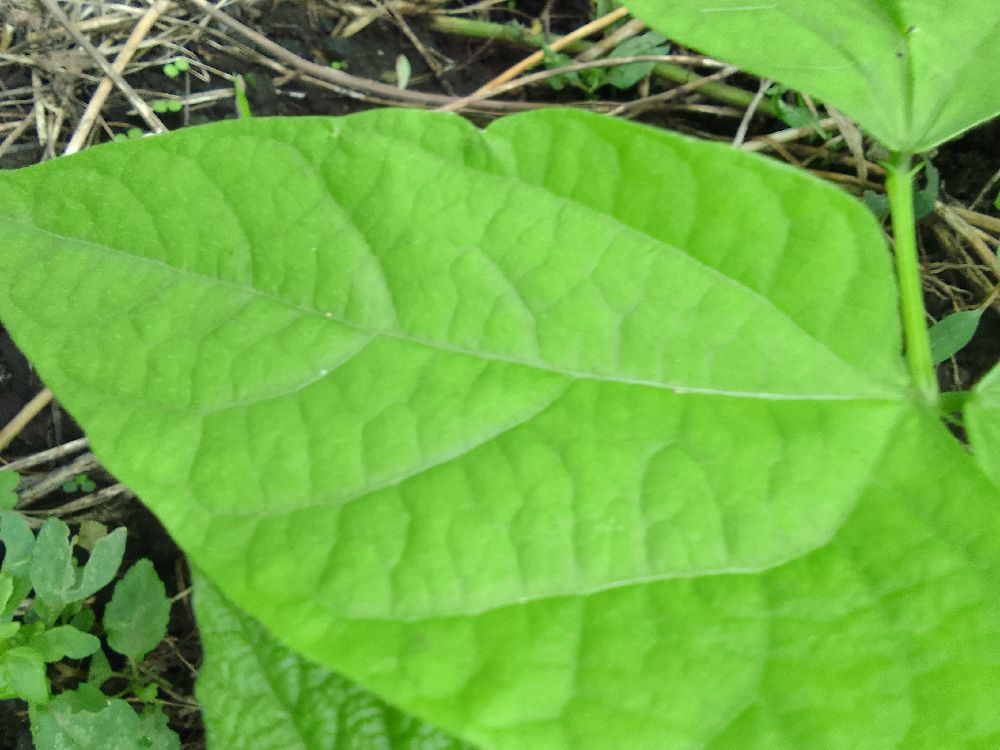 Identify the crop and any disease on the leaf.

common bean, healthy
